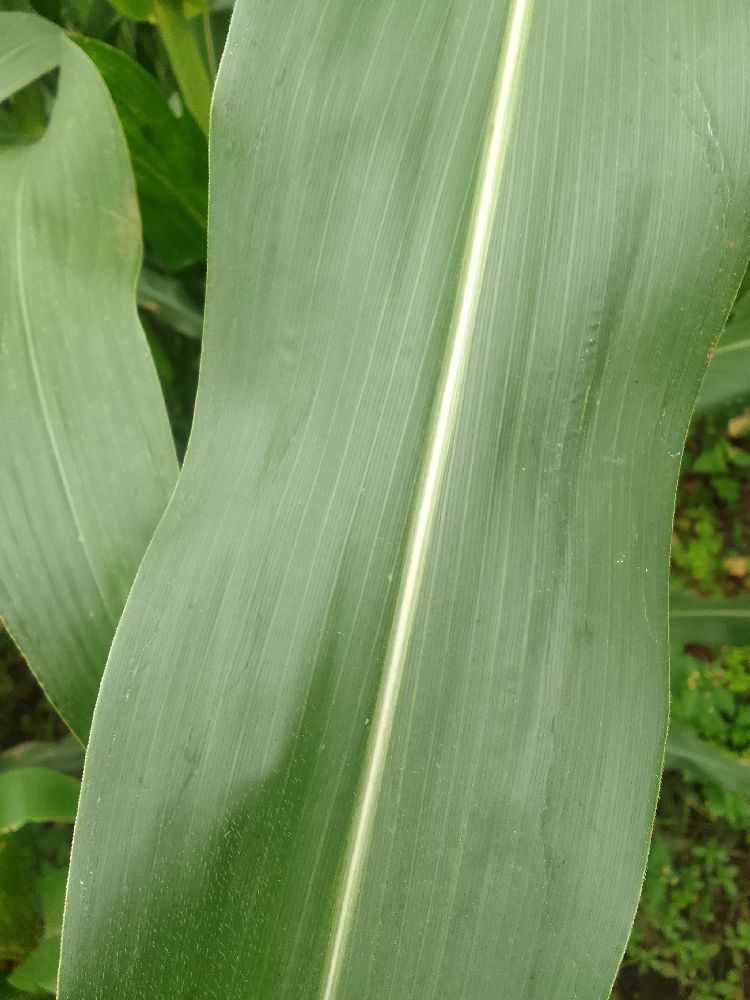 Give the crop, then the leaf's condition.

maize, healthy
